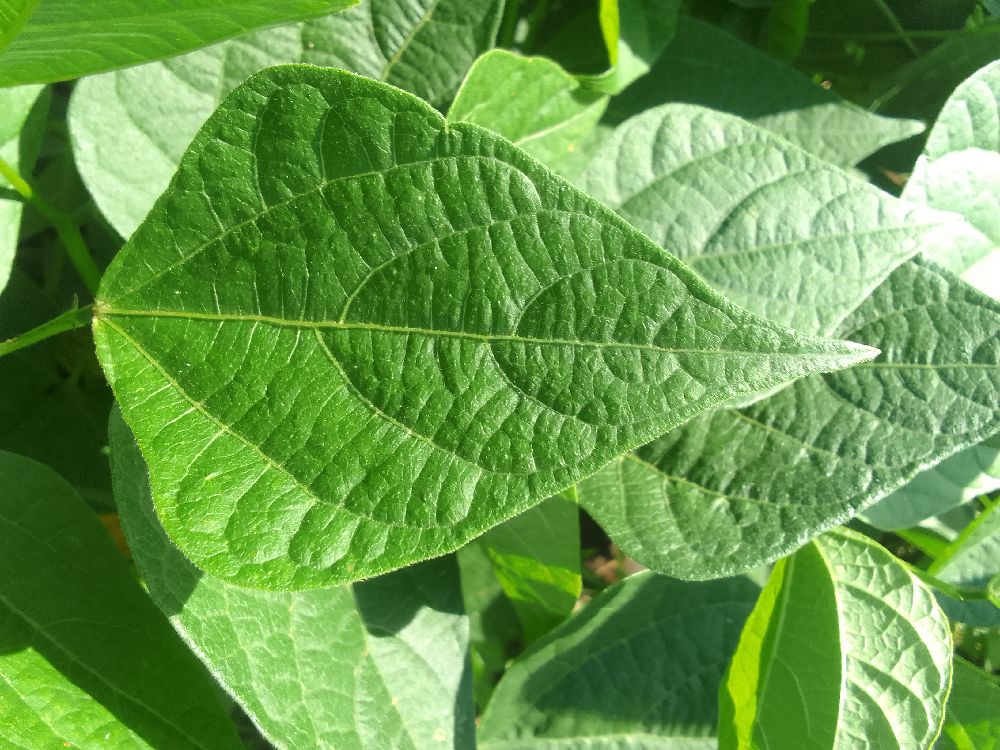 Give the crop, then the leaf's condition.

common bean, healthy
